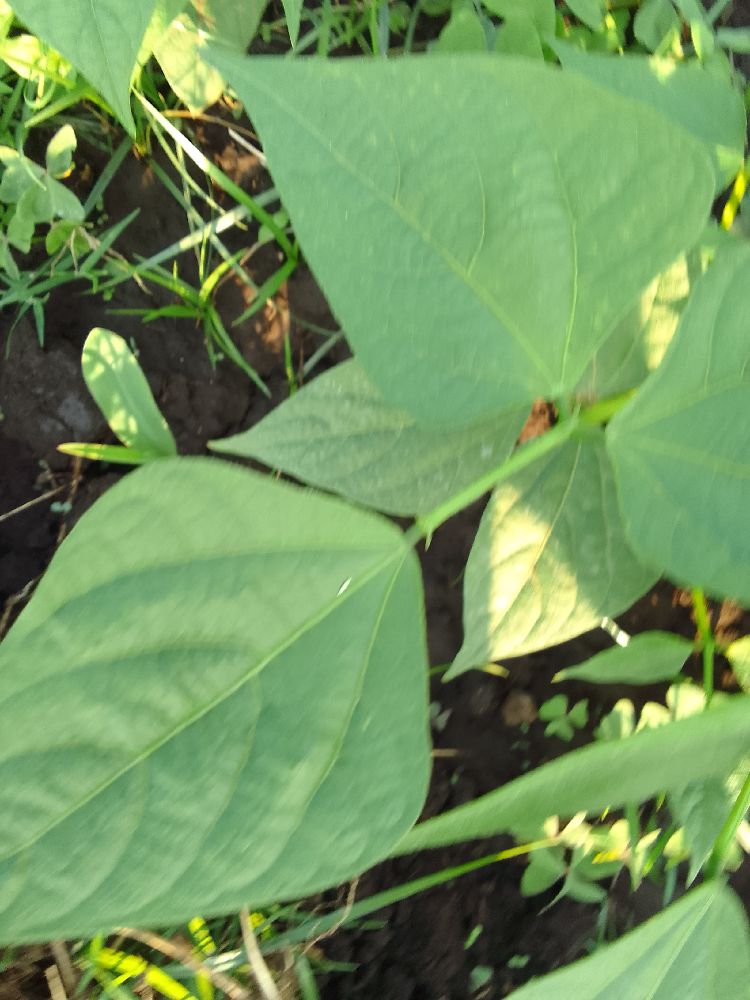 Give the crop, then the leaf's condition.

common bean, healthy
